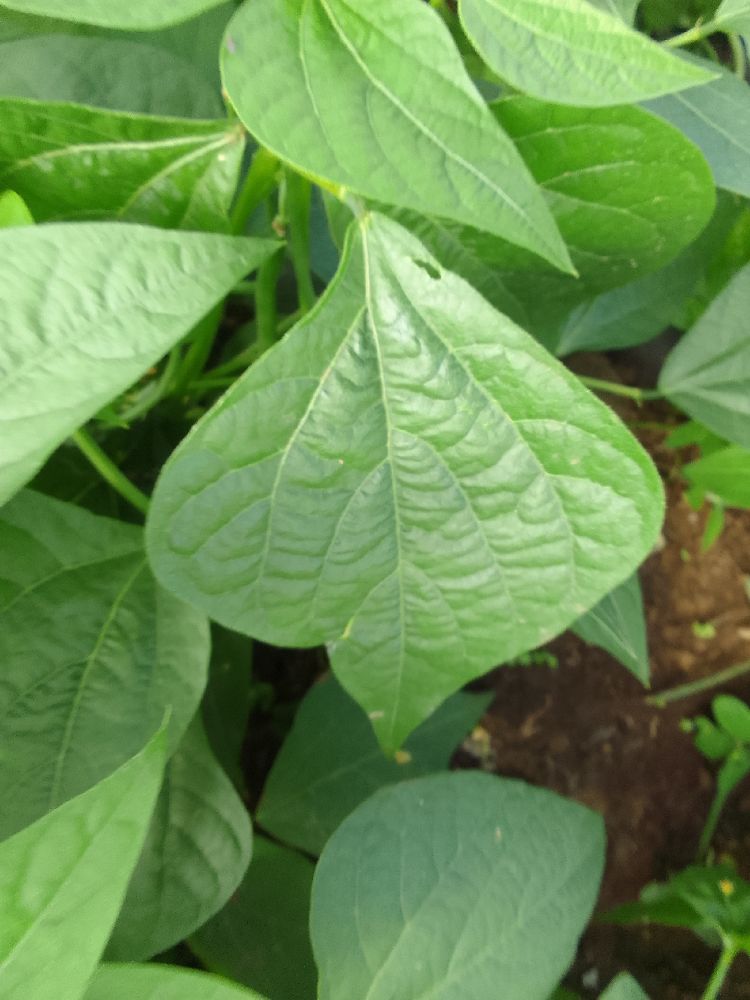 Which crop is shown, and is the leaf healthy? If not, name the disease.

common bean, healthy
